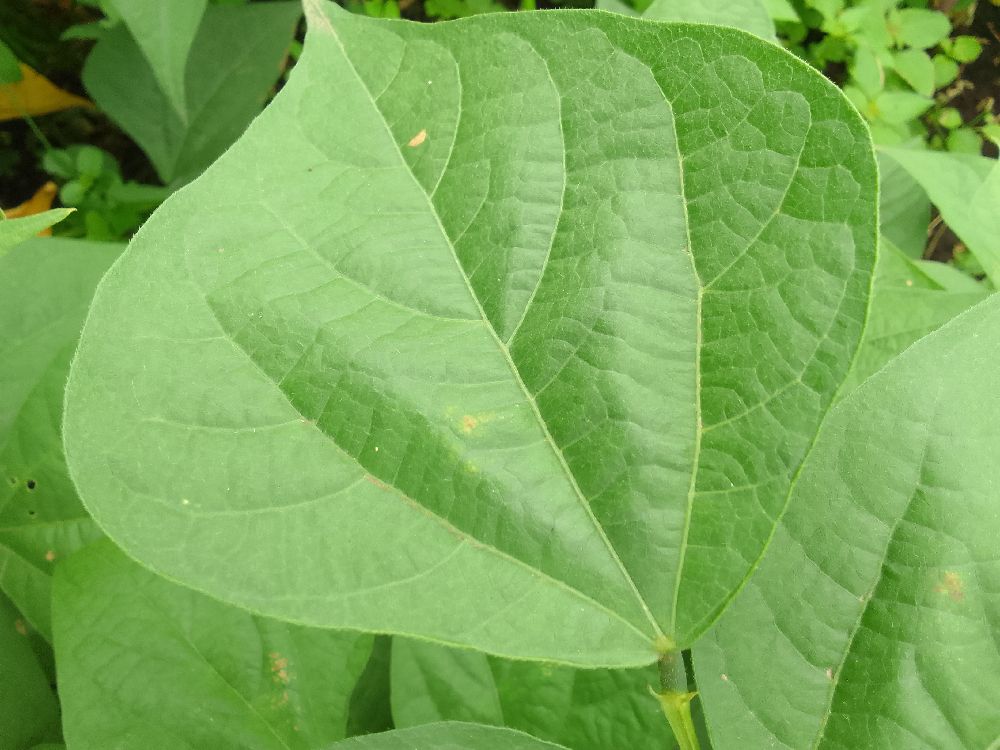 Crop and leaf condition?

common bean, healthy
